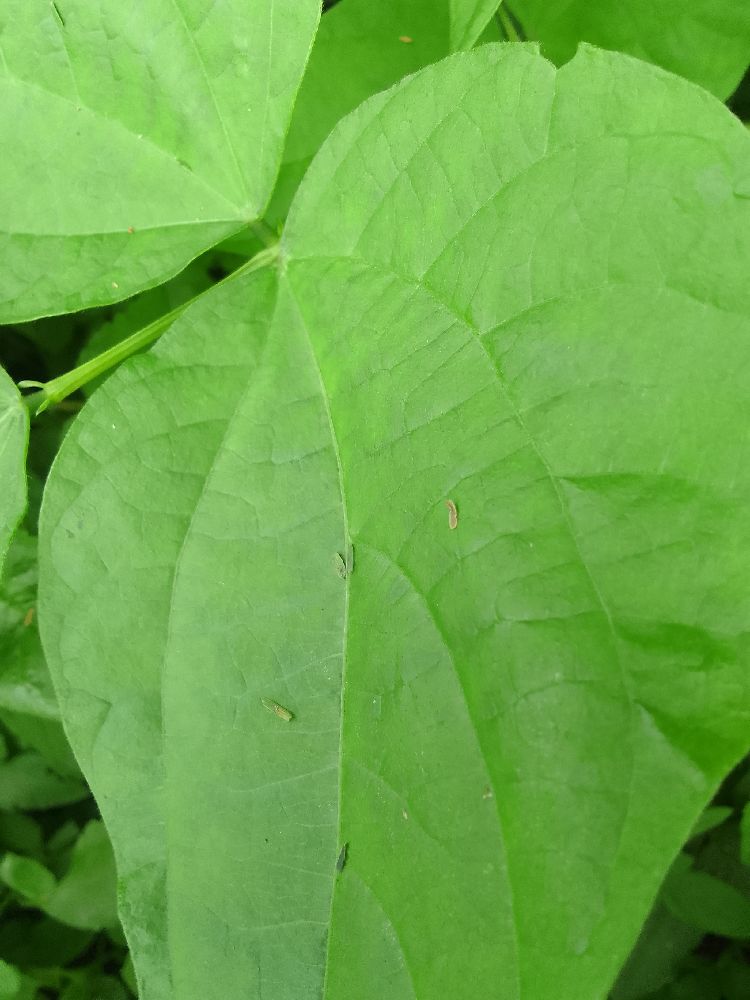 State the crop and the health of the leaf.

common bean, healthy
